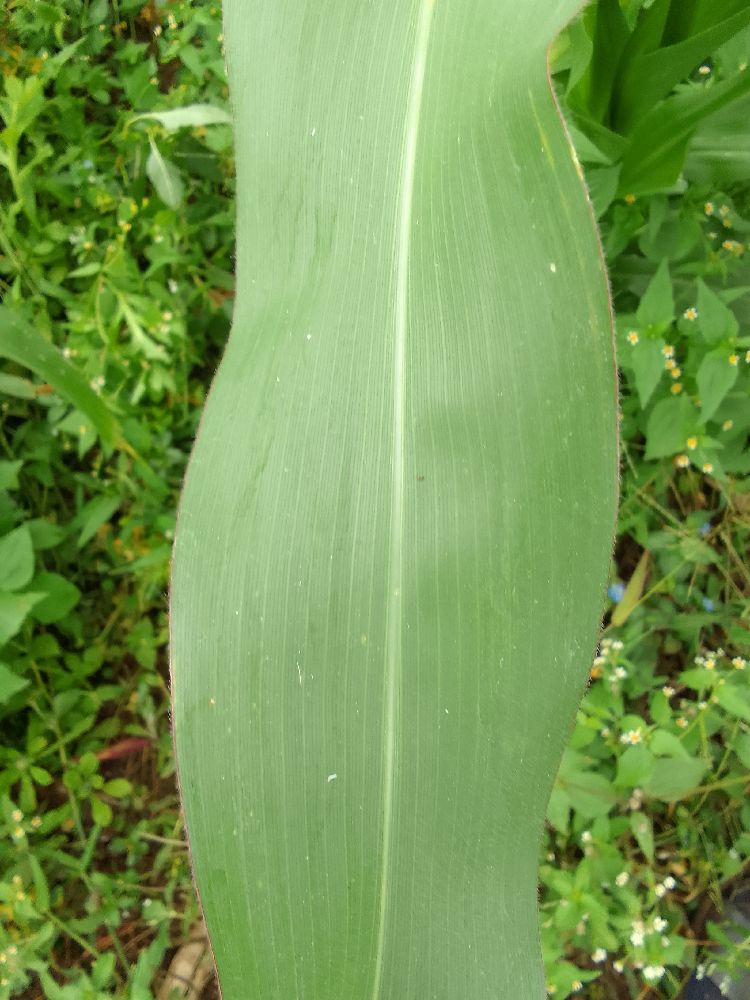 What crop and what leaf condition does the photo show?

maize, healthy
